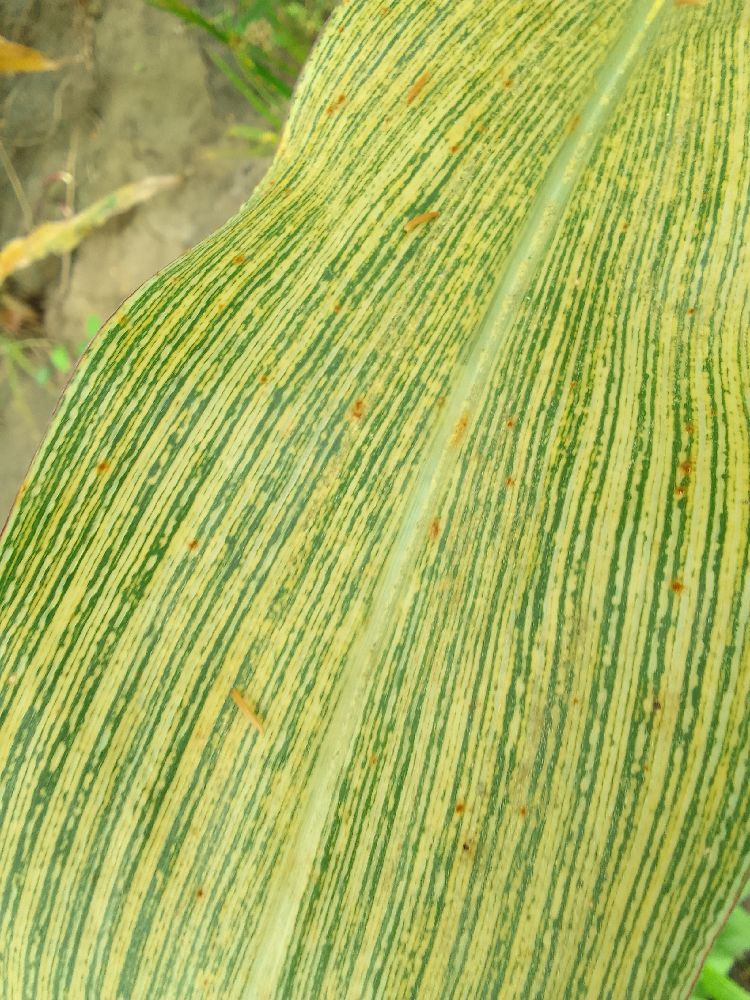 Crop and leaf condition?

maize, maize streak virus
